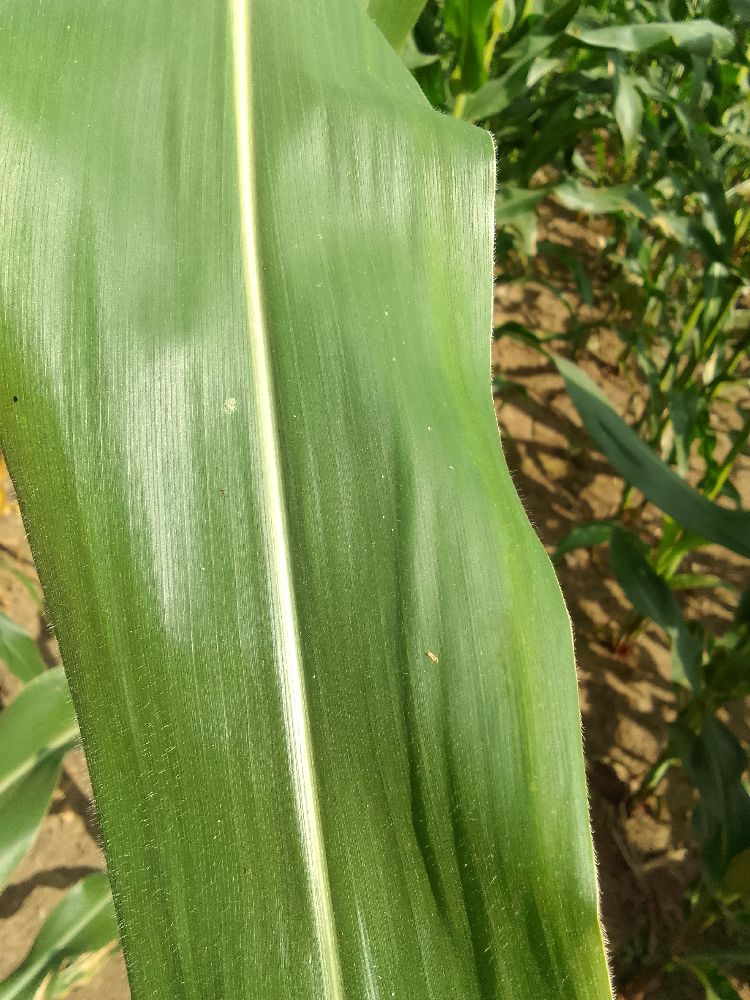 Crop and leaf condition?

maize, healthy
